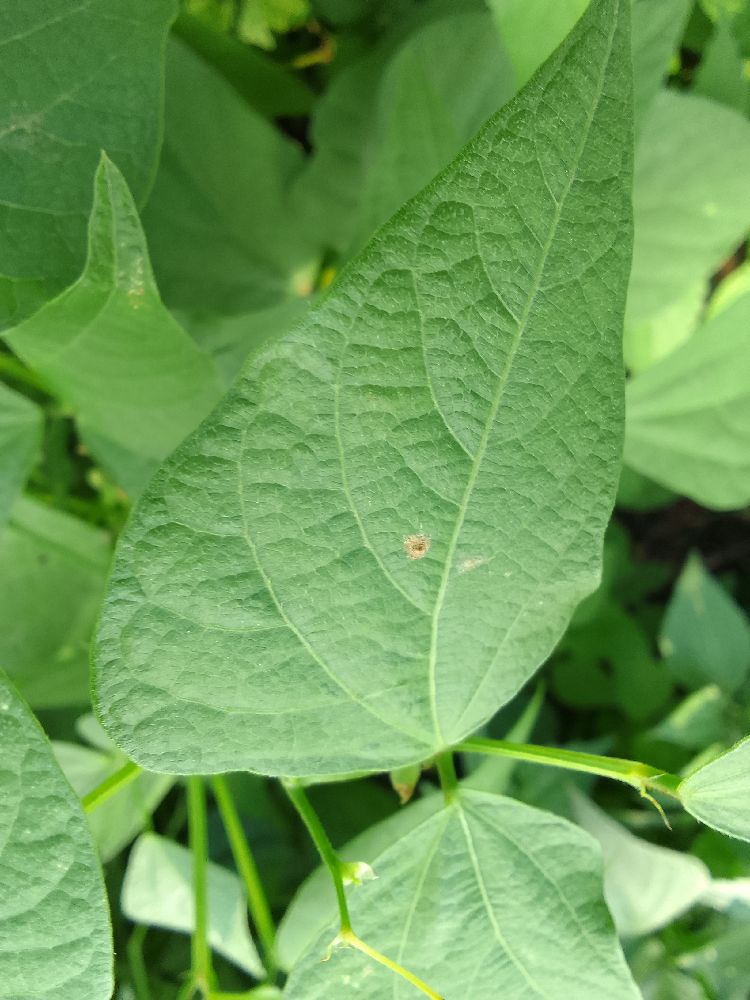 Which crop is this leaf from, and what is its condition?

common bean, healthy
